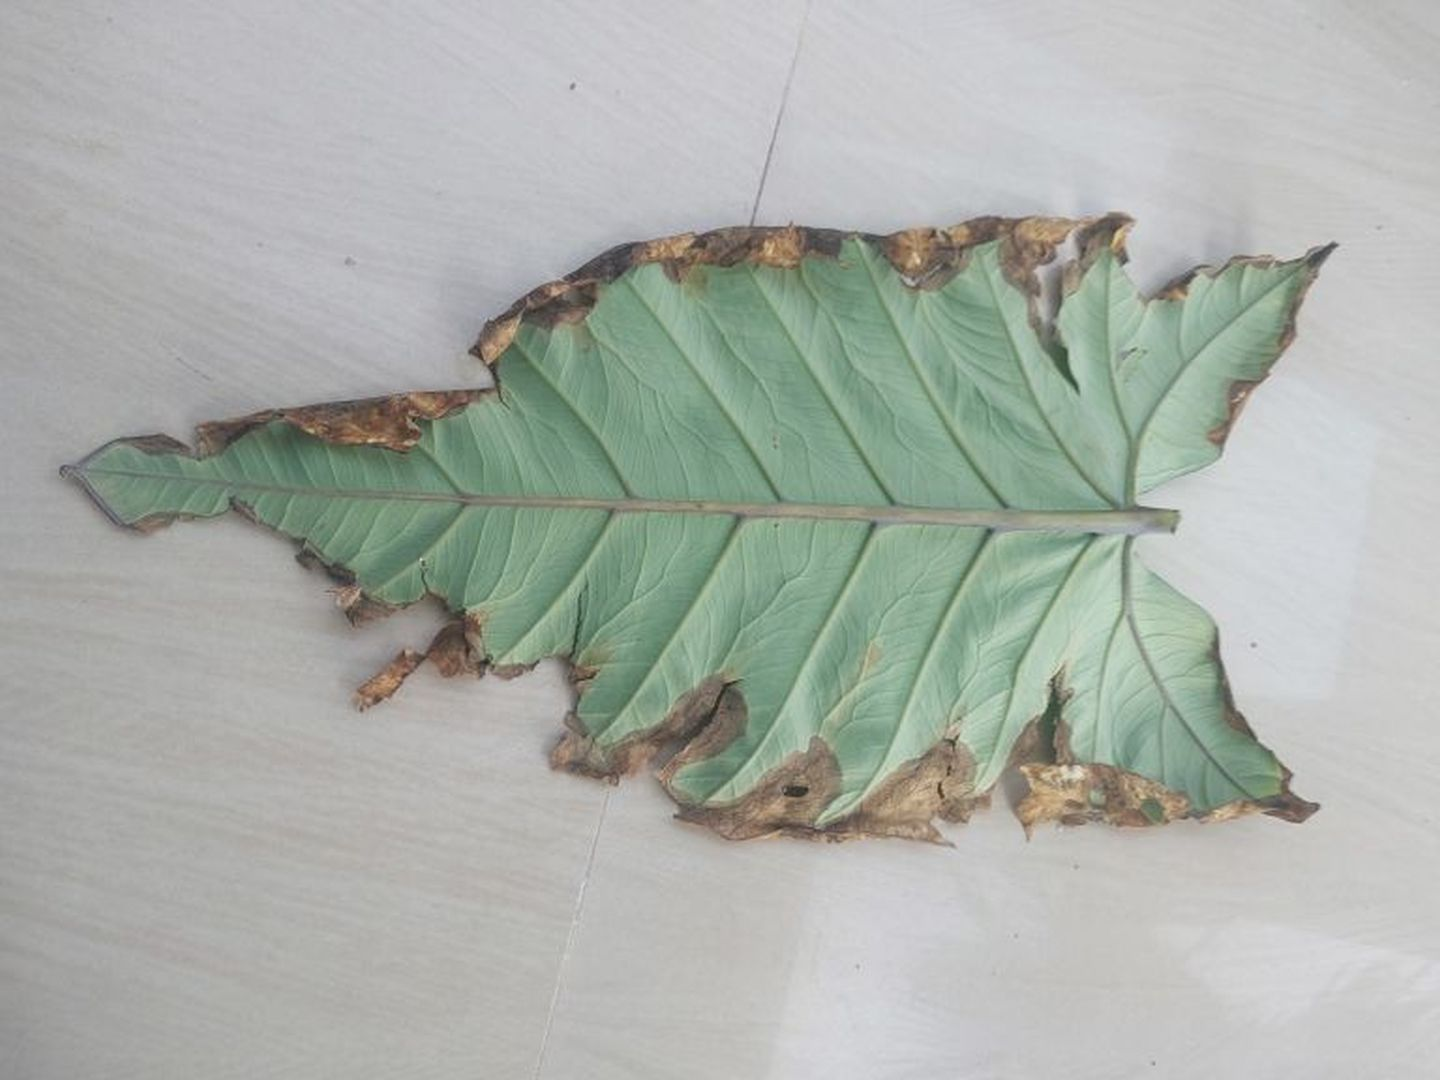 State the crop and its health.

taro, leaf blight
